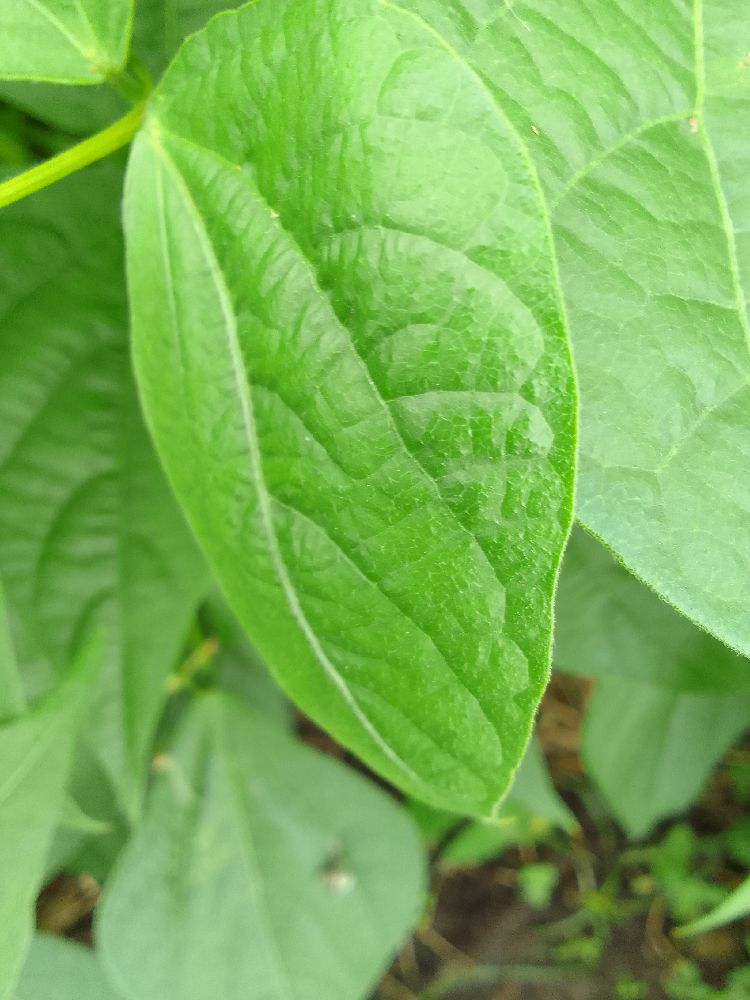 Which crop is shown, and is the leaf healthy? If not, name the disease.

common bean, healthy
